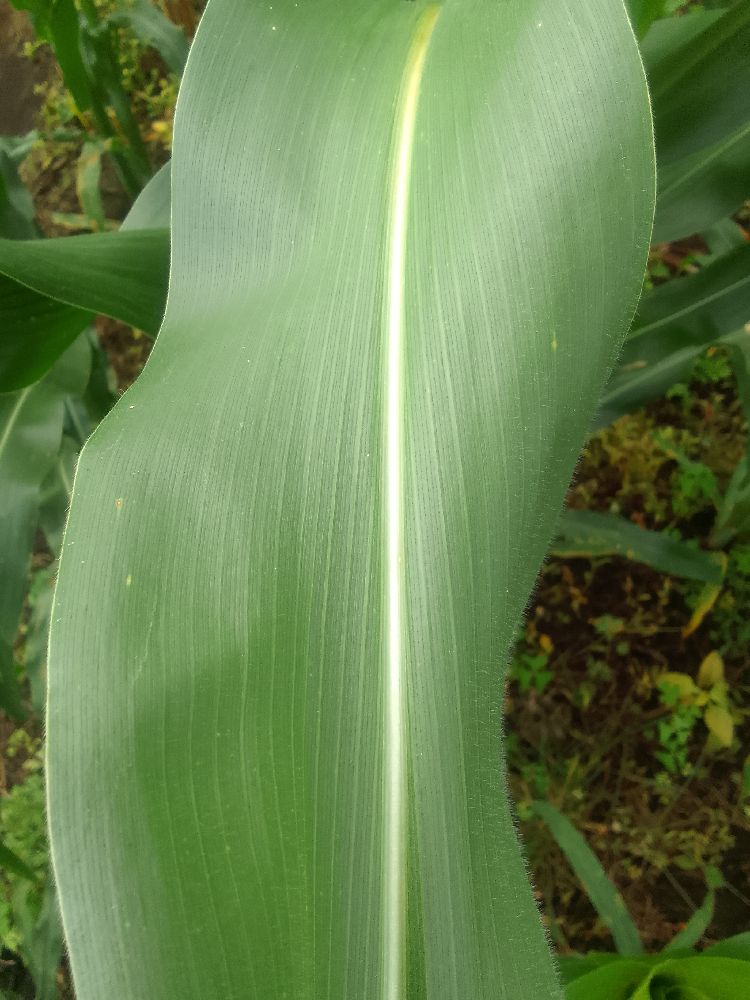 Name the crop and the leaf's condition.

maize, healthy
